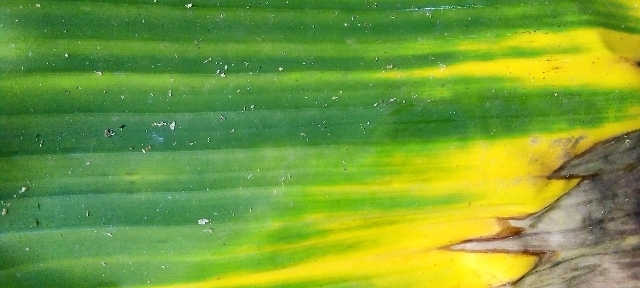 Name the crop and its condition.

banana, fusarium wilt race 1
